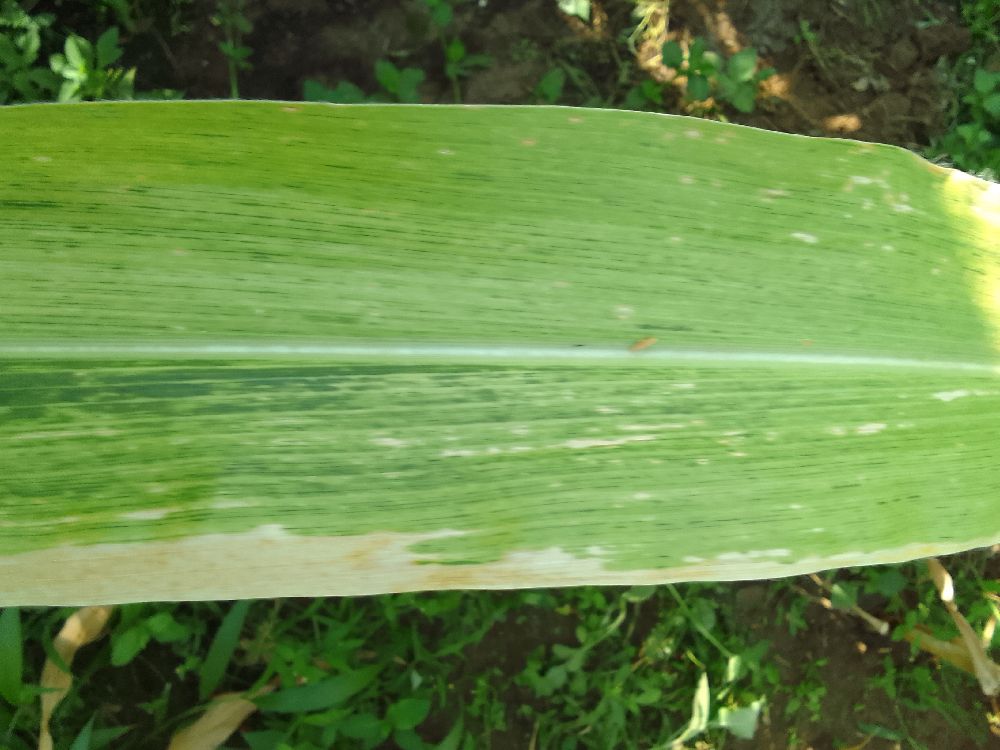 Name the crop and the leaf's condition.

maize, maize lethal necrosis
